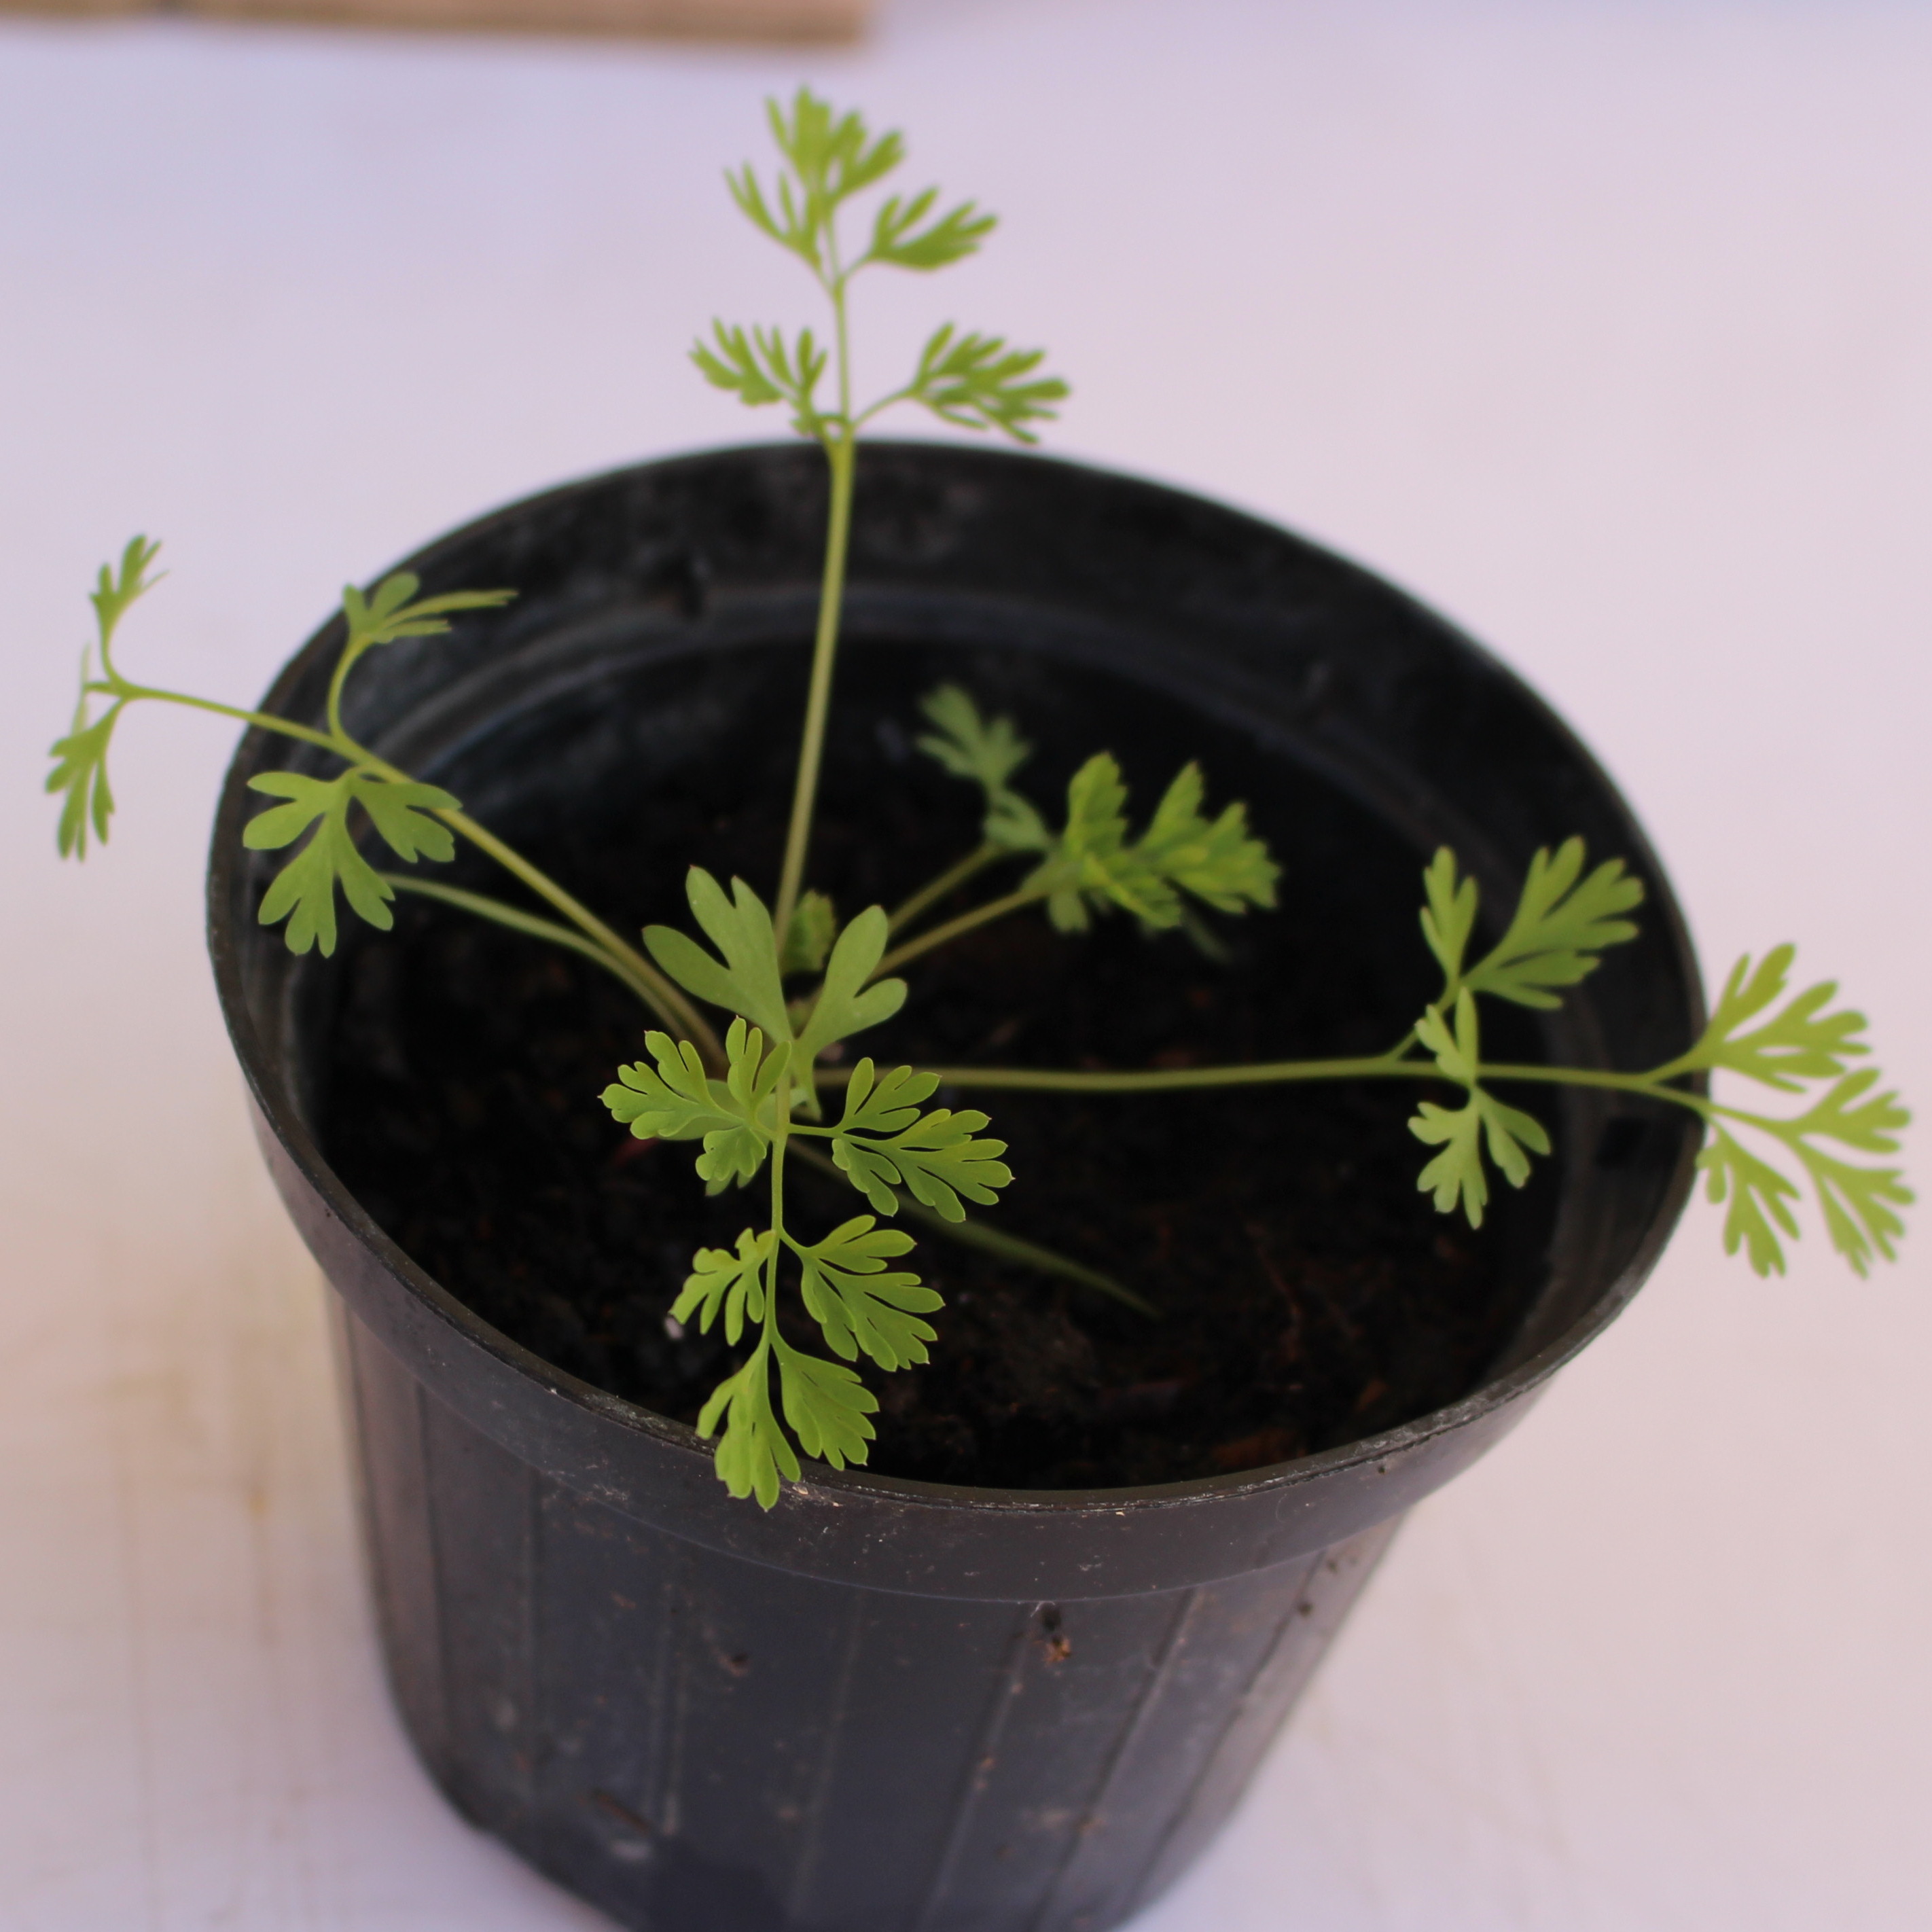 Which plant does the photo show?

Fumaria officinalis
